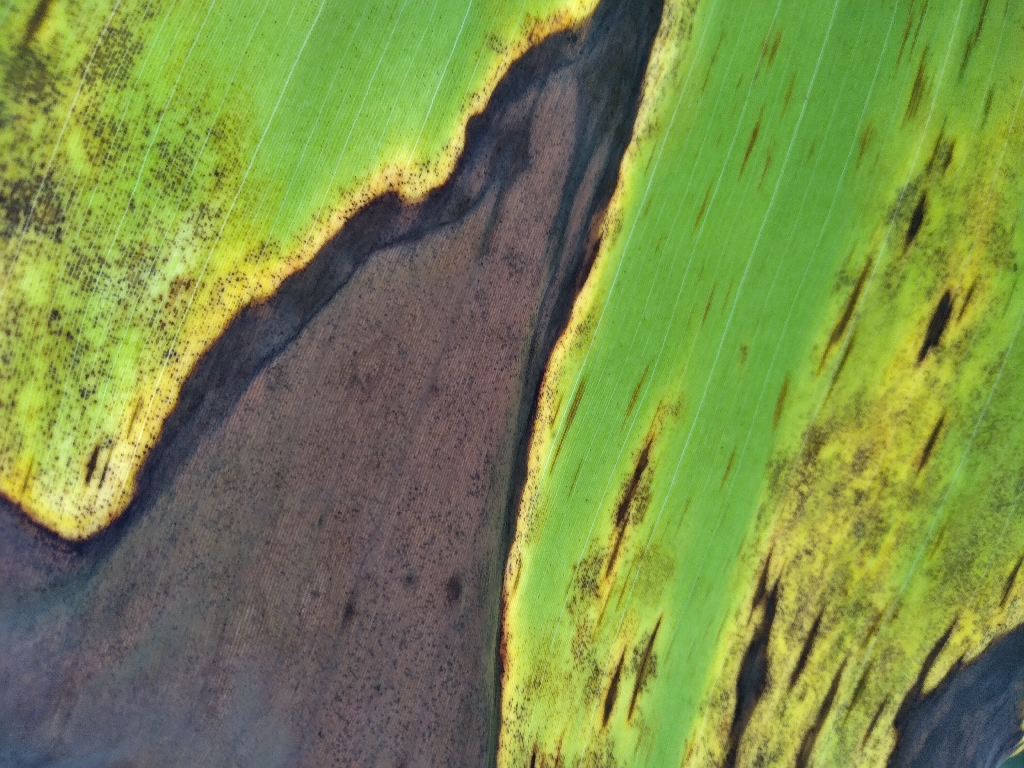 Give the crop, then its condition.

banana, black sigatoka
